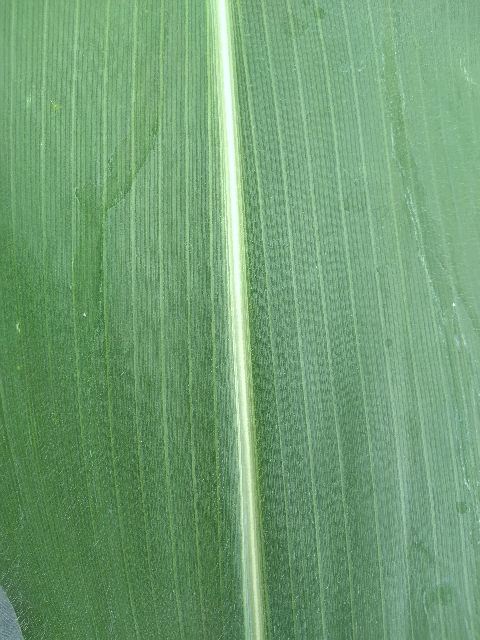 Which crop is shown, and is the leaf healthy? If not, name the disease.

maize, healthy
